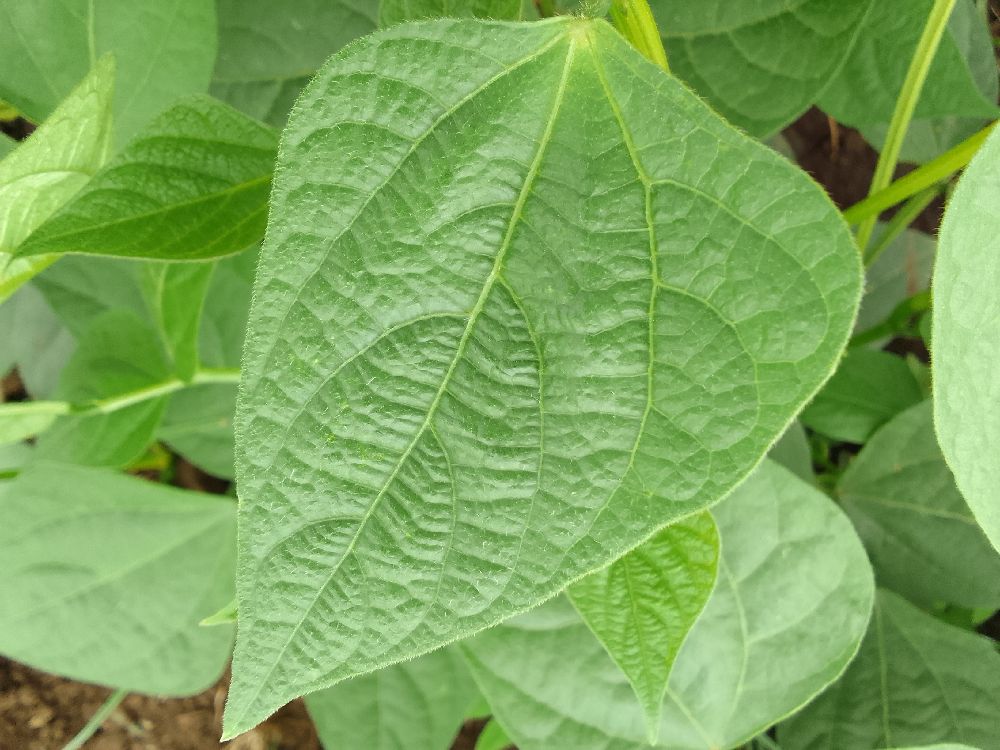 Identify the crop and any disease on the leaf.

common bean, healthy
